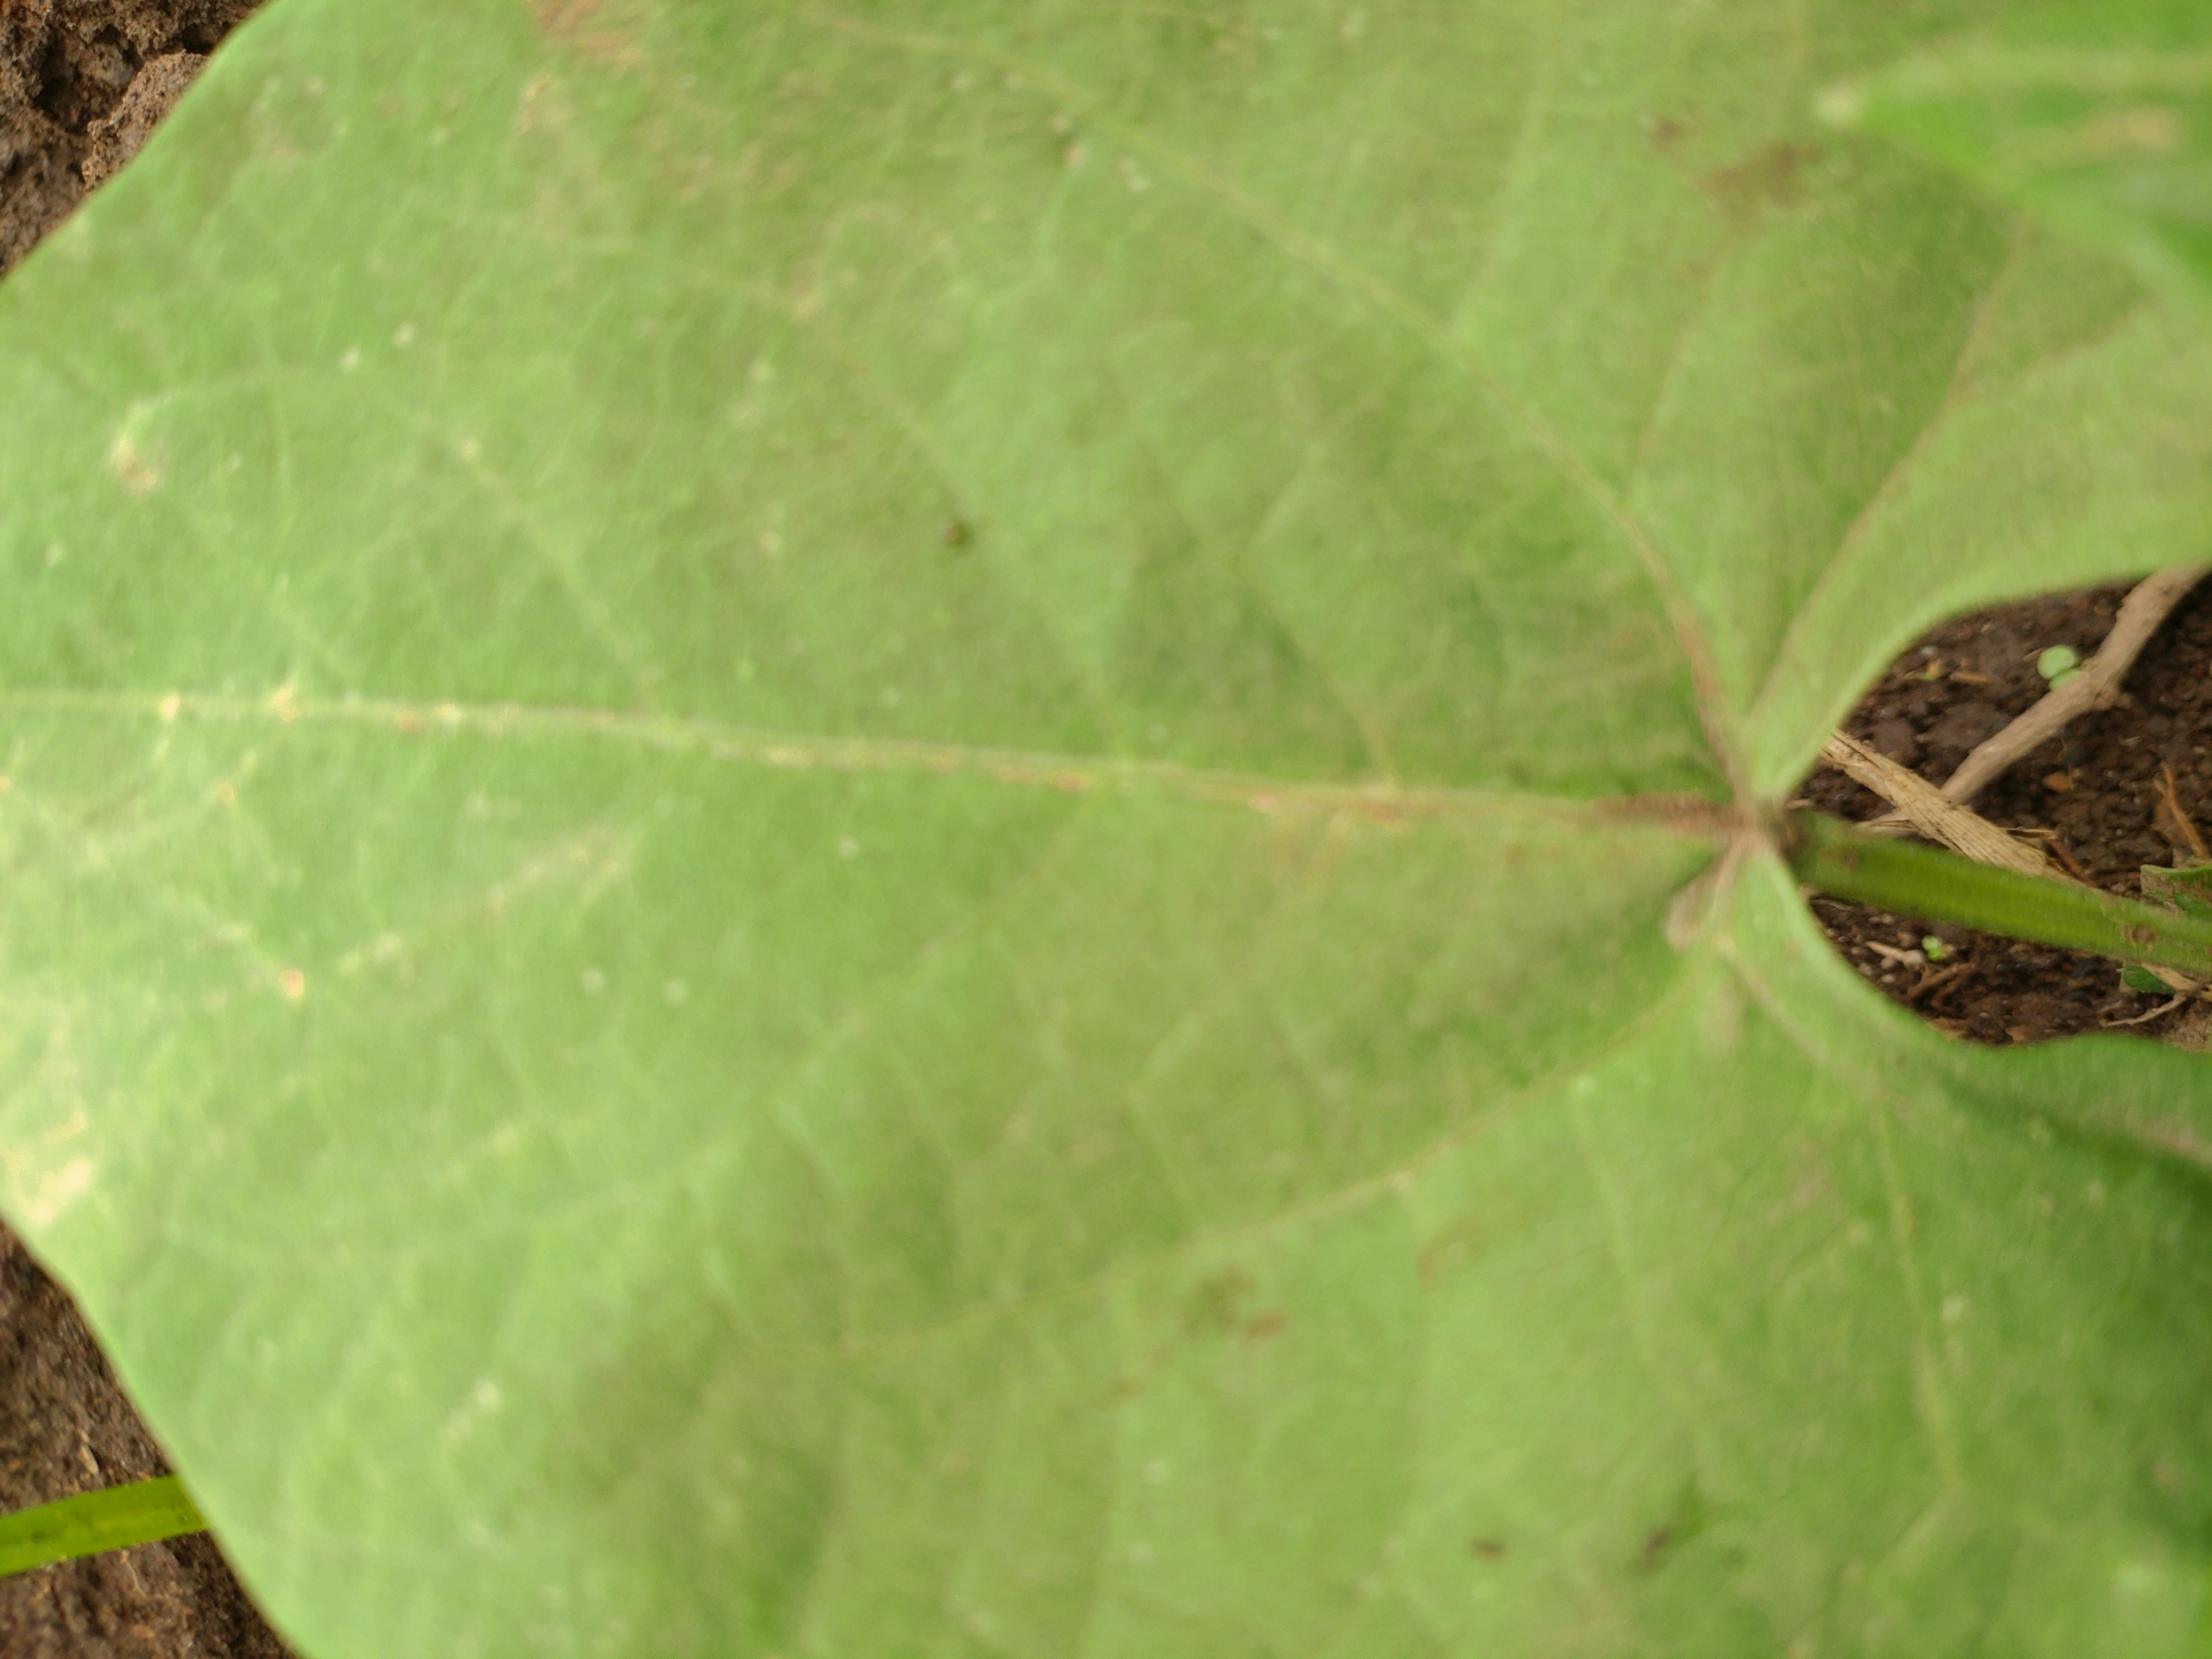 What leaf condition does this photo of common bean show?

healthy
